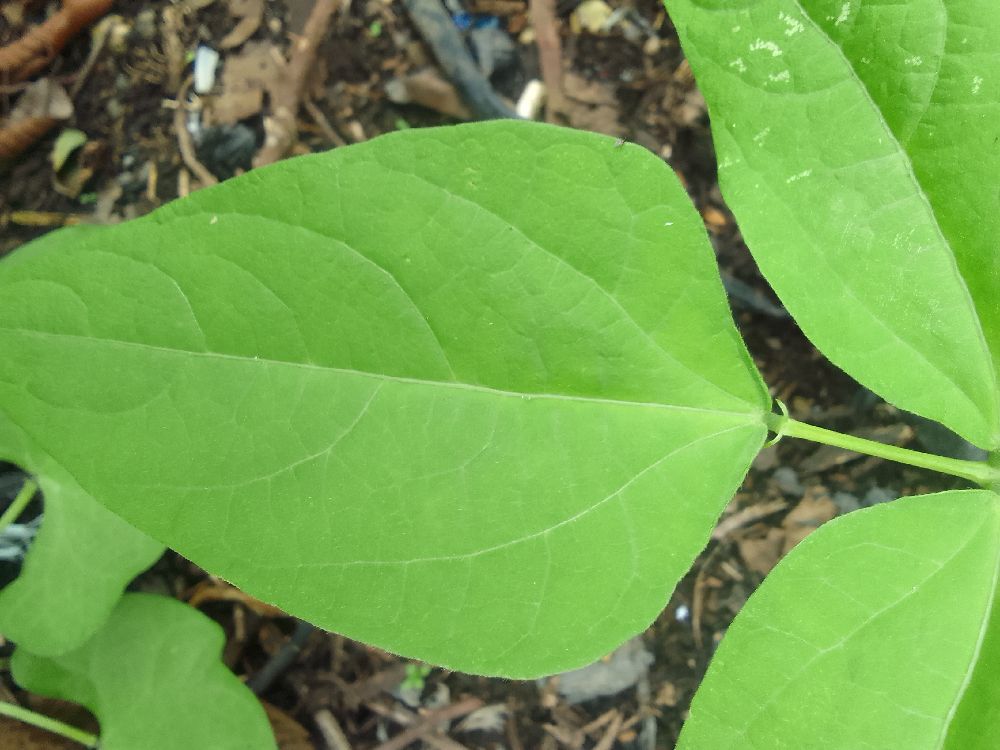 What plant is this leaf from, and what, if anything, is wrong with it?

common bean, healthy
